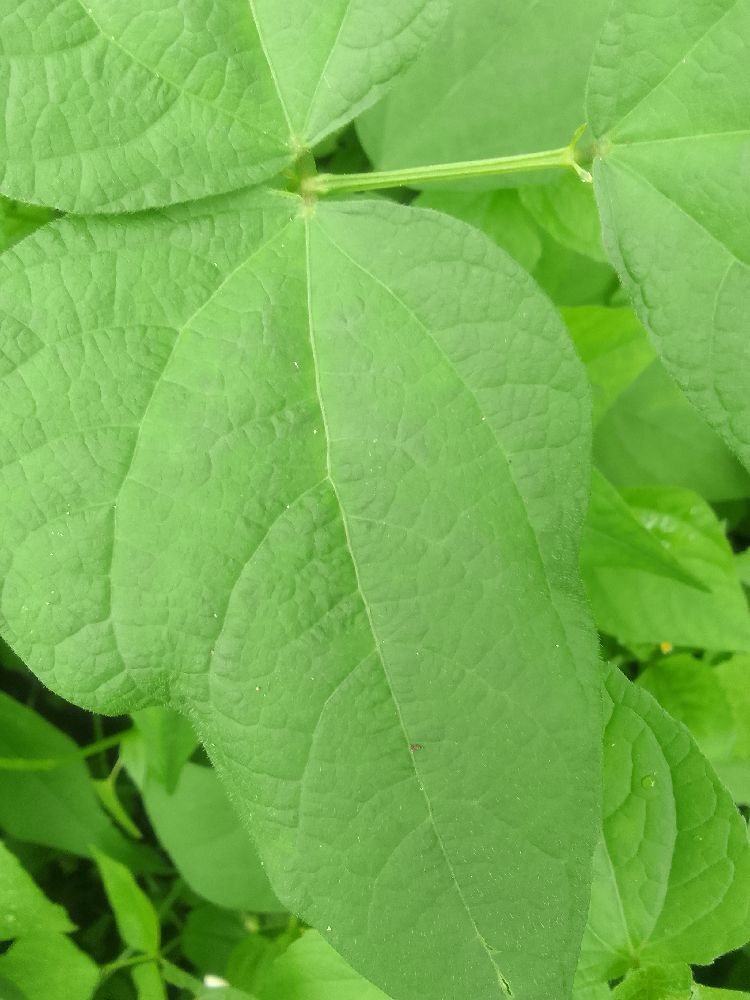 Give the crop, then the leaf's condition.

common bean, healthy
